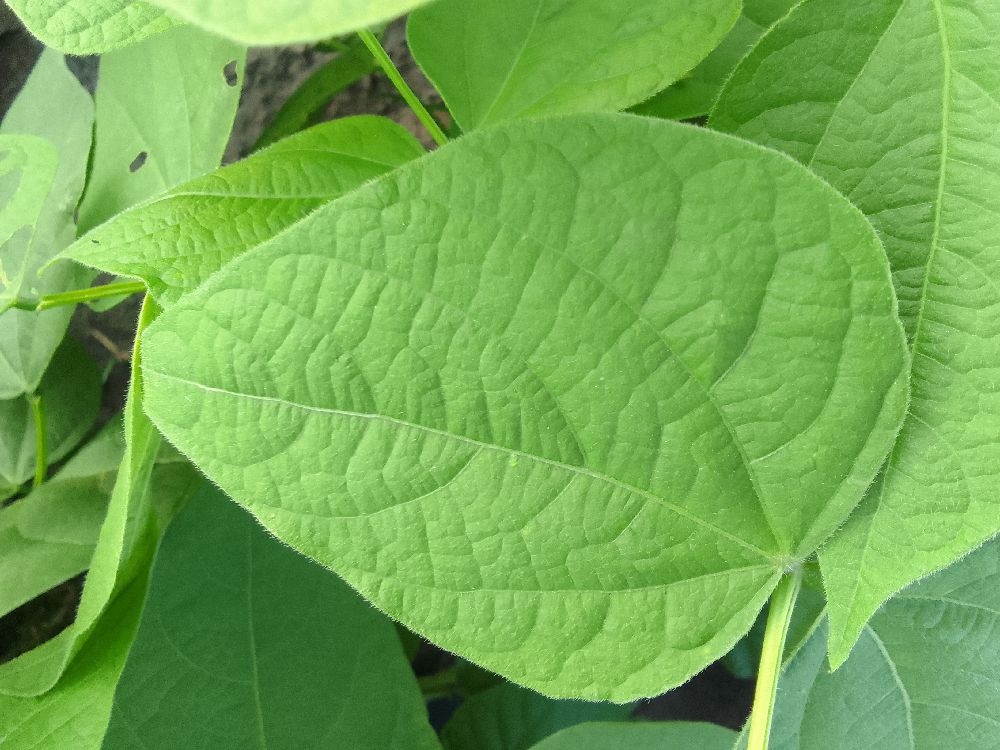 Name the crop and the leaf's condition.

common bean, healthy
